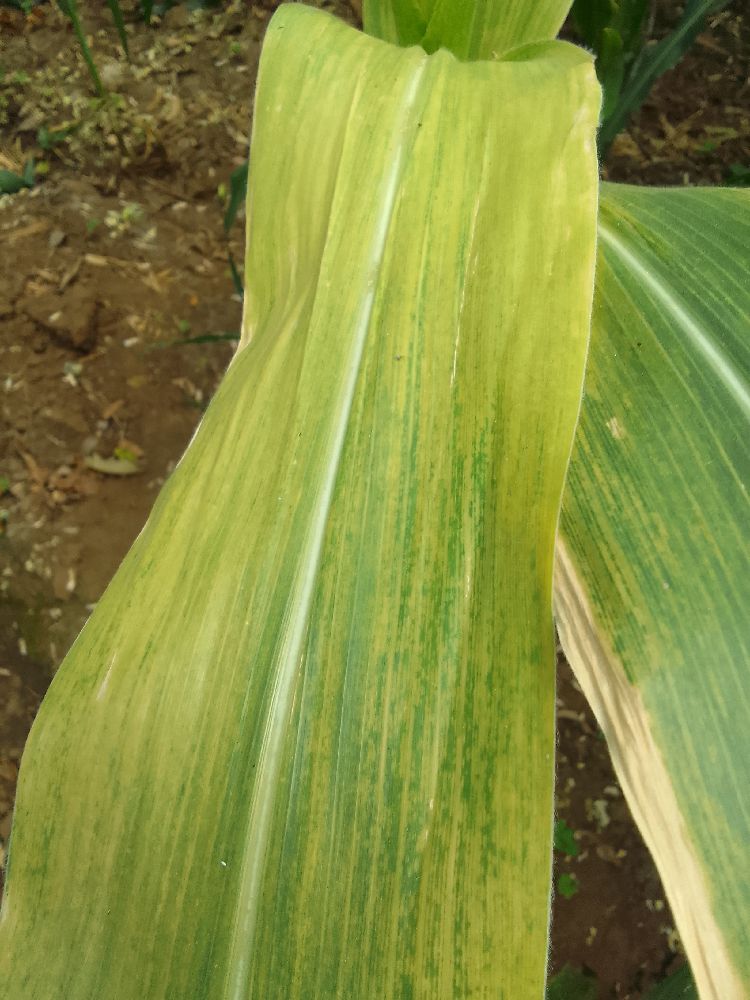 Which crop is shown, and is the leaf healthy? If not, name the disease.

maize, maize lethal necrosis
